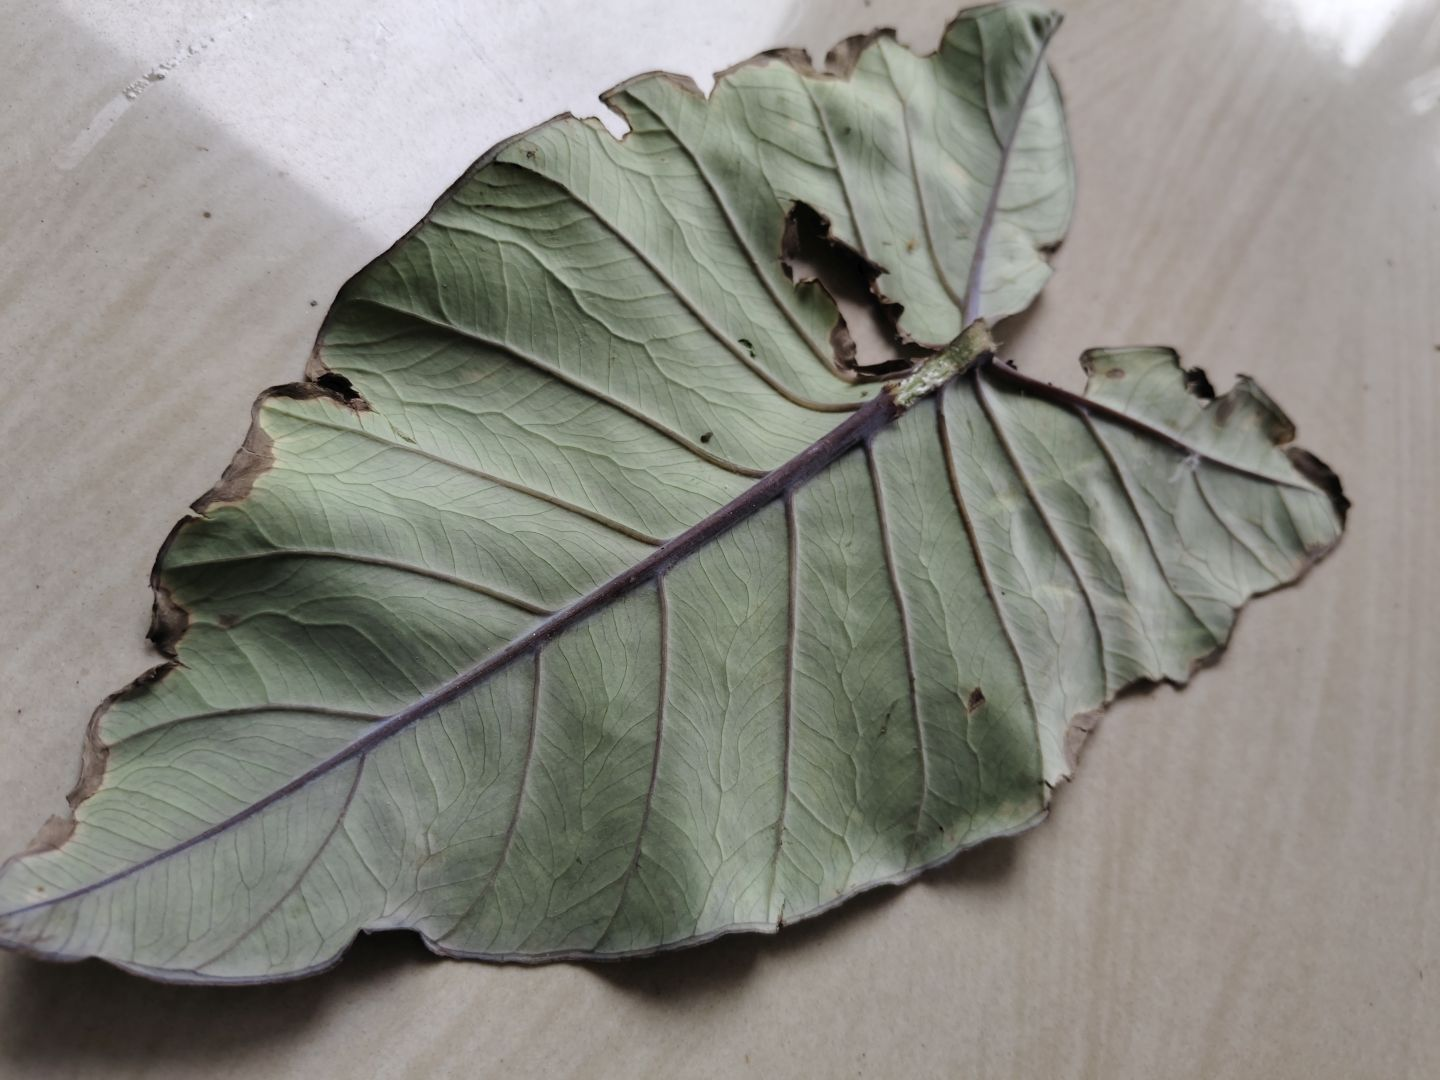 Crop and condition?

taro, leaf blight
